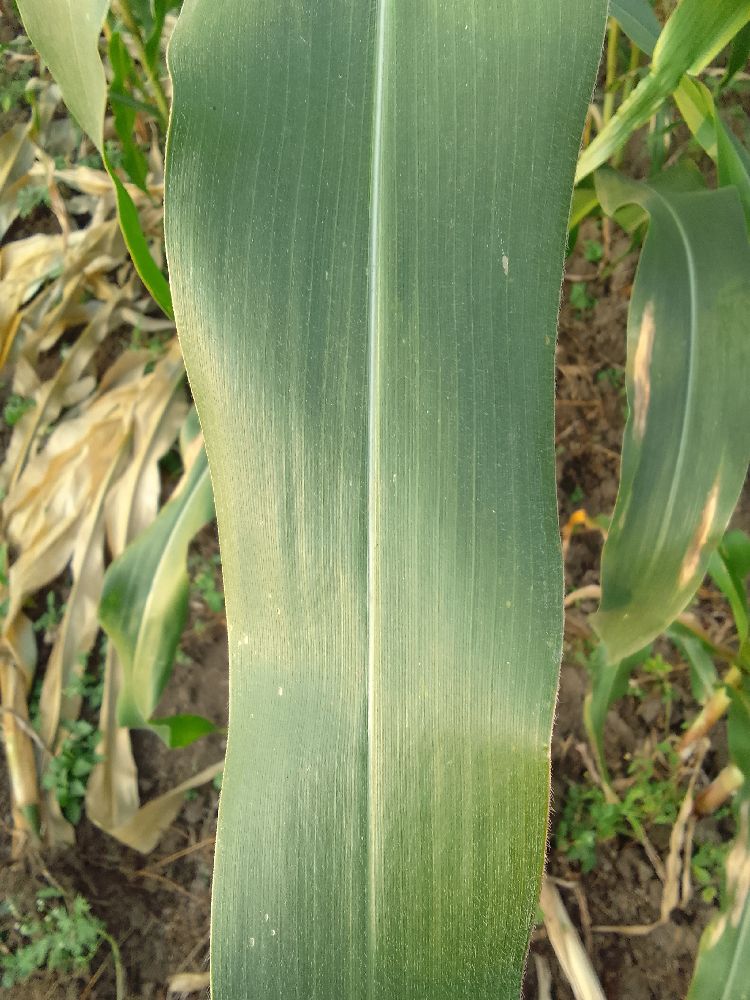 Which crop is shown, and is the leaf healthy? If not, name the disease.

maize, healthy
